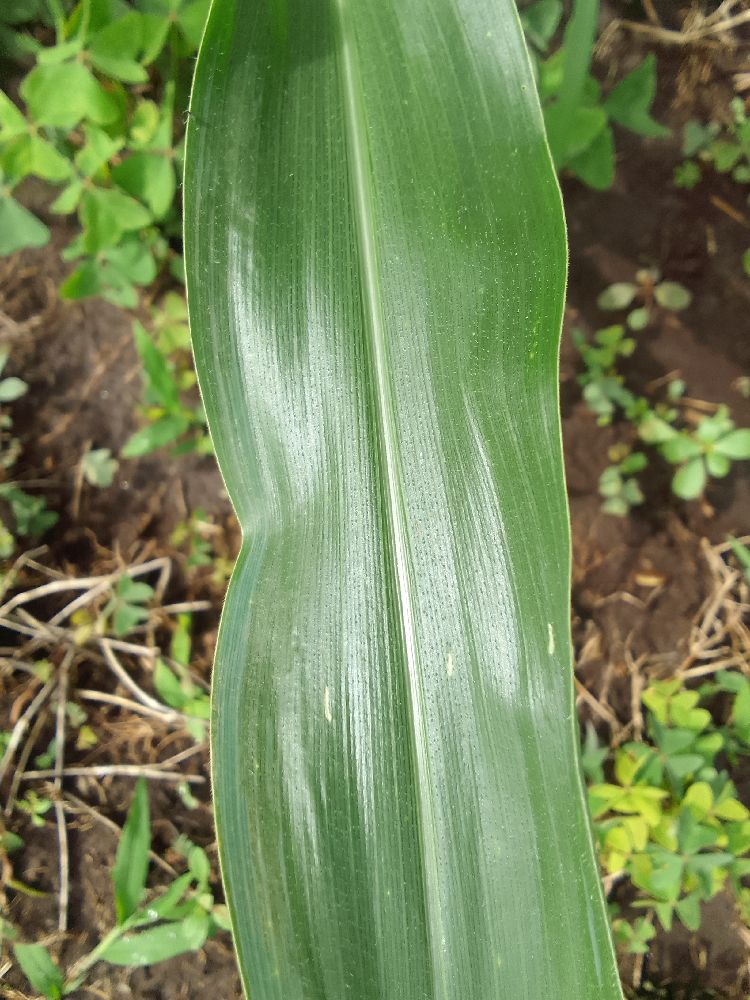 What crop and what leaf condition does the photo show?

maize, healthy
